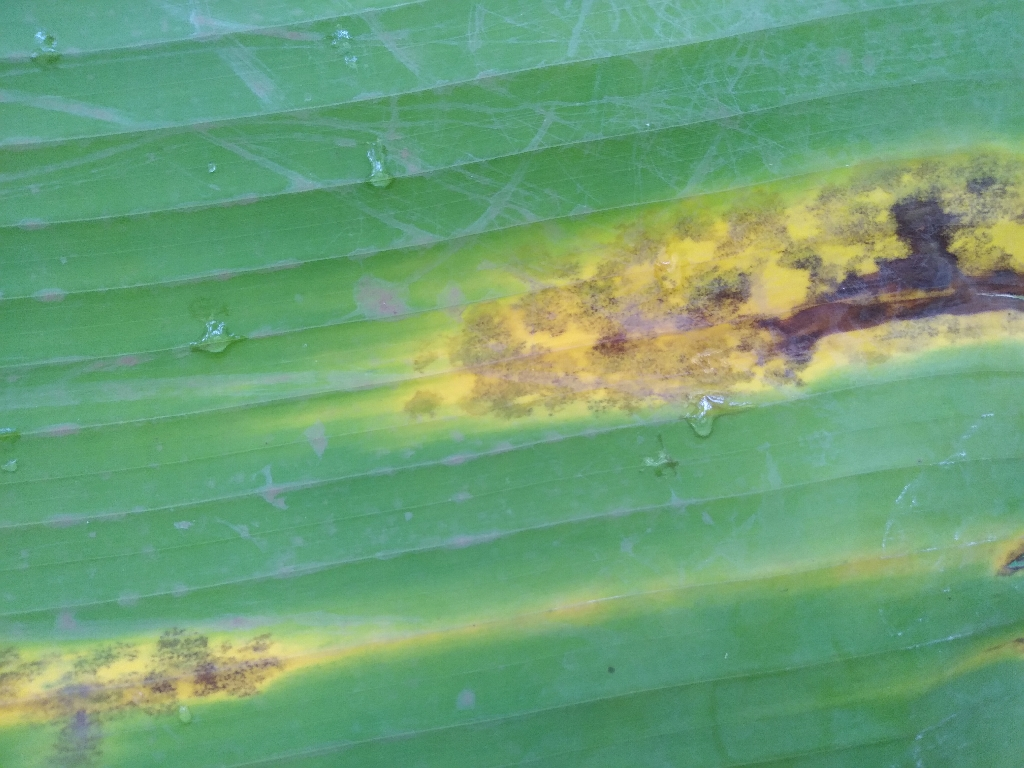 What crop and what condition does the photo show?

banana, black sigatoka
